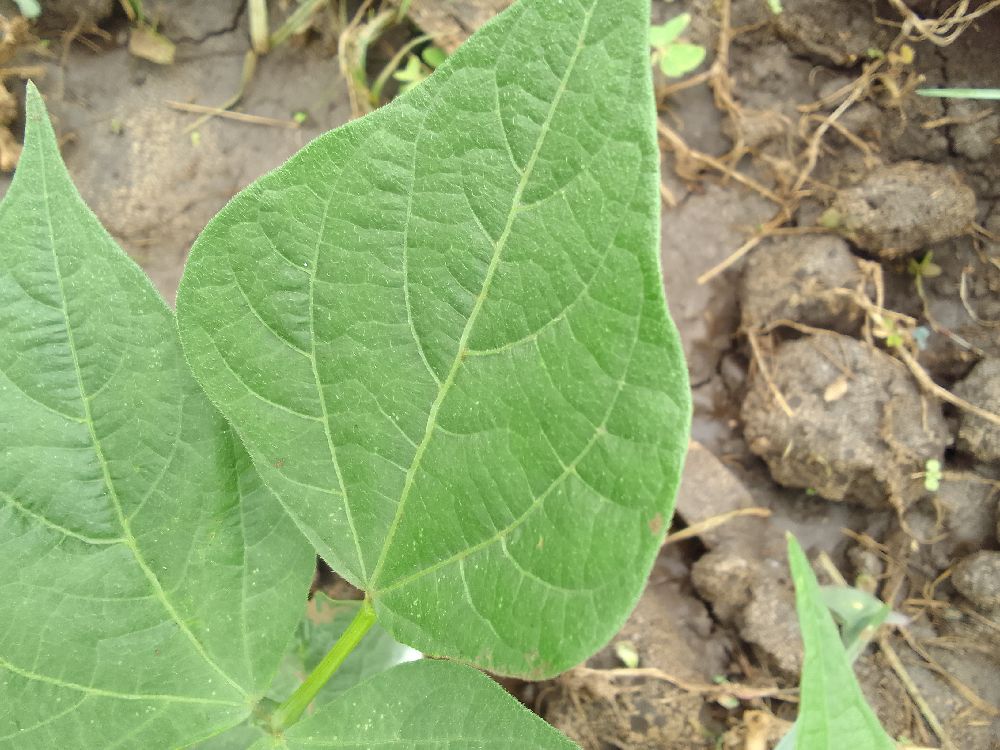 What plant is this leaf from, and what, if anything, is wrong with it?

common bean, healthy
